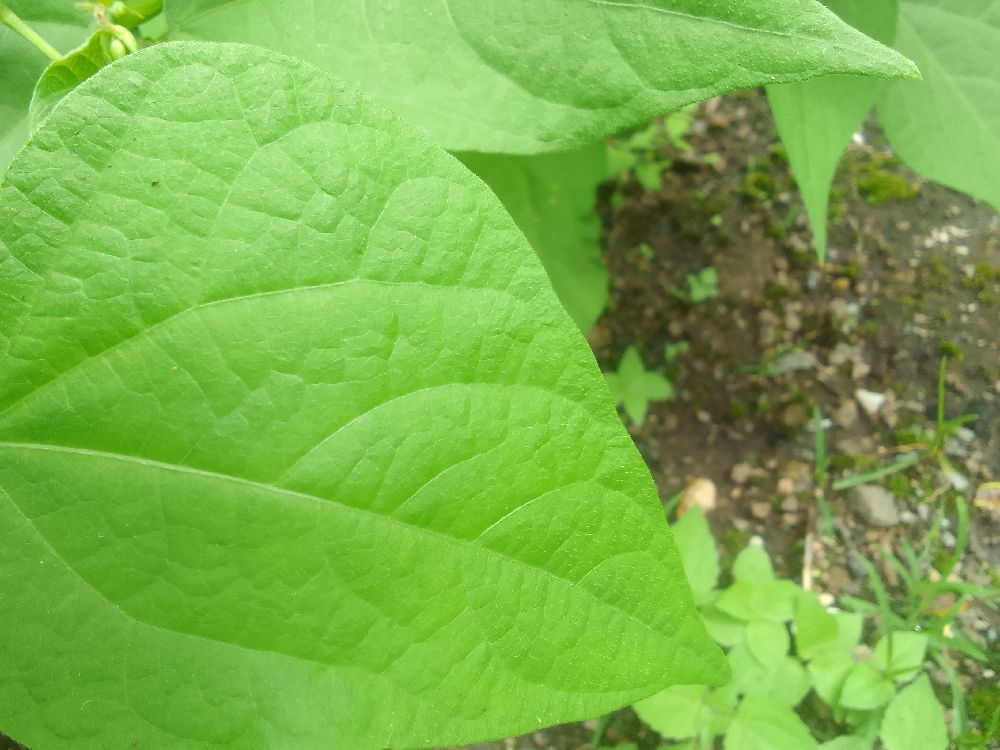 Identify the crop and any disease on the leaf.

common bean, healthy
